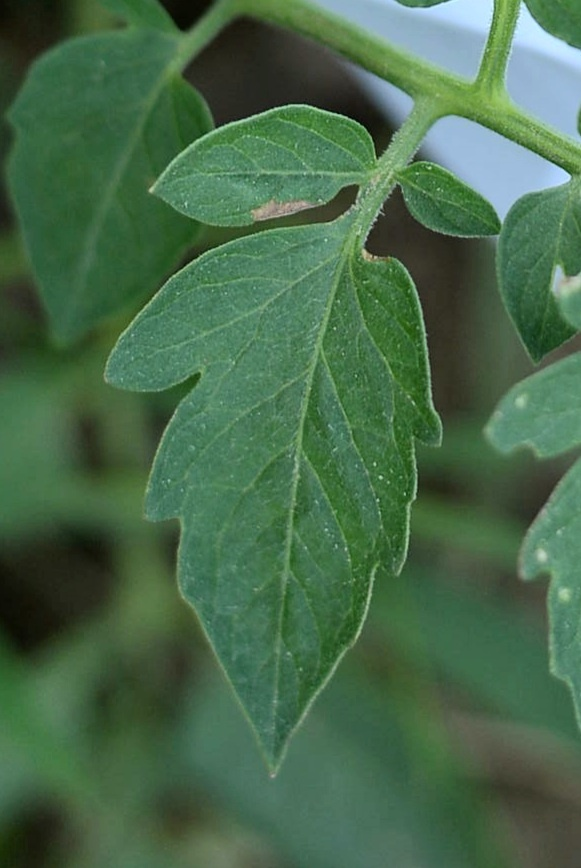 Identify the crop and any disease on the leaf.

tomato, healthy
